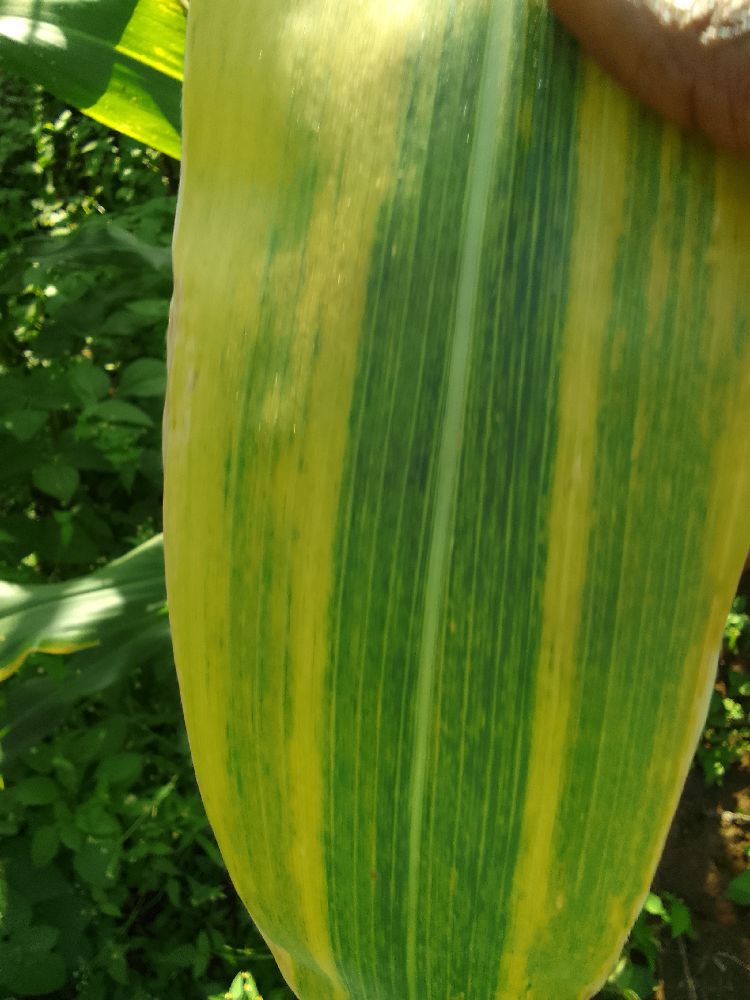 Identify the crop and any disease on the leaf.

maize, maize lethal necrosis
